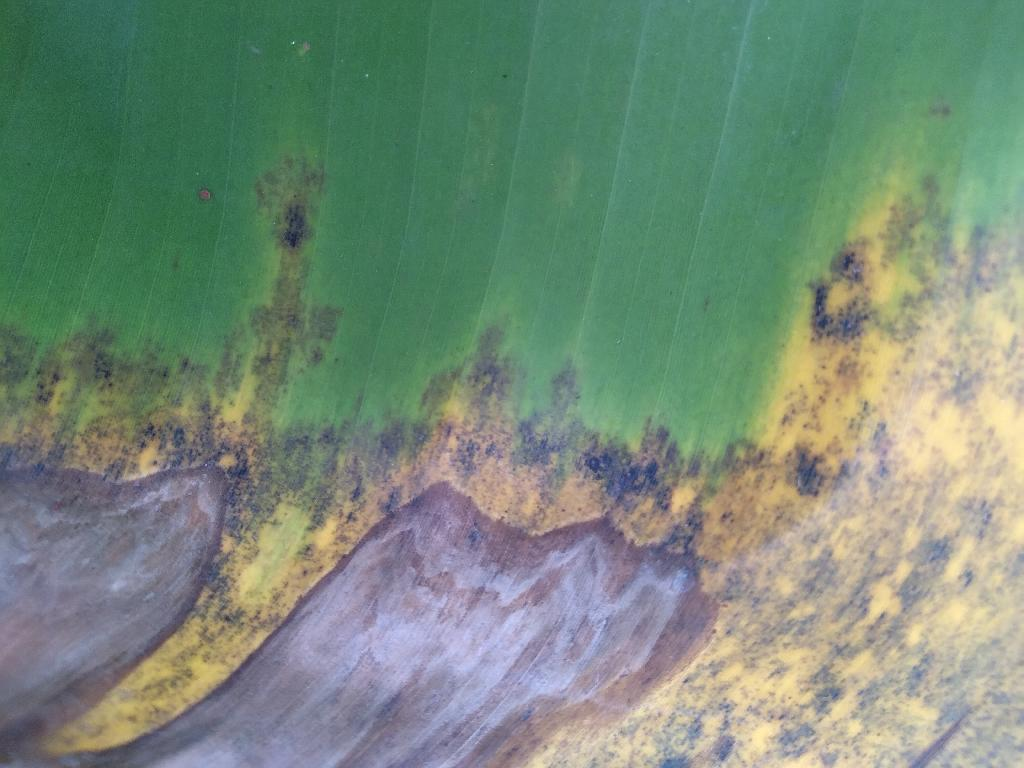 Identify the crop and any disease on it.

banana, black sigatoka
